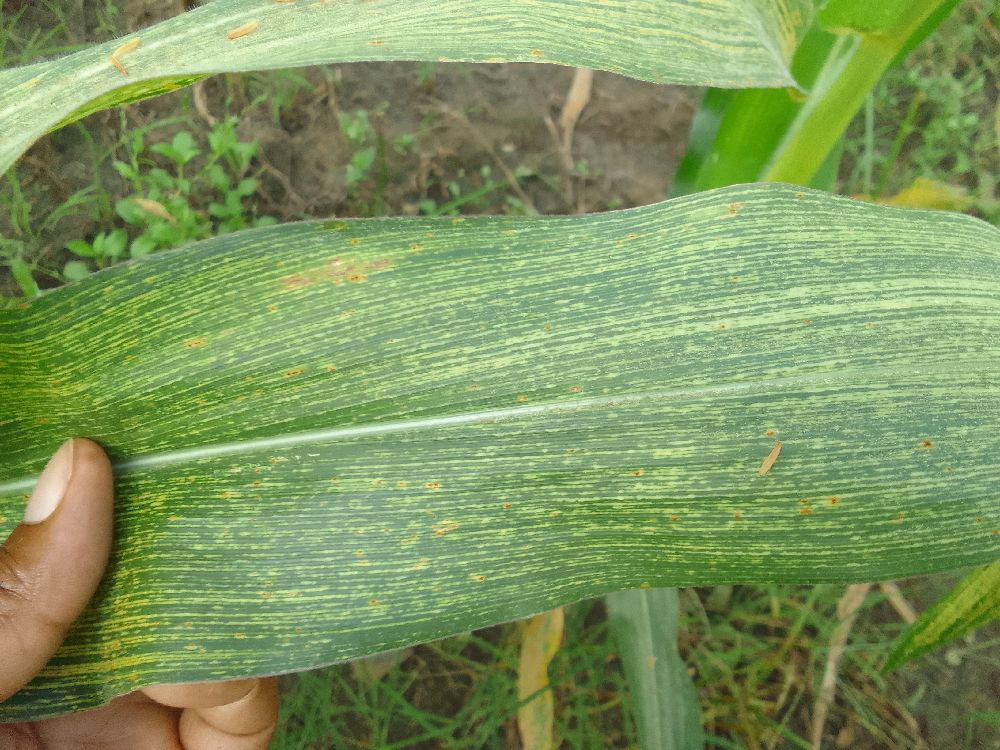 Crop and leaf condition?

maize, maize streak virus
